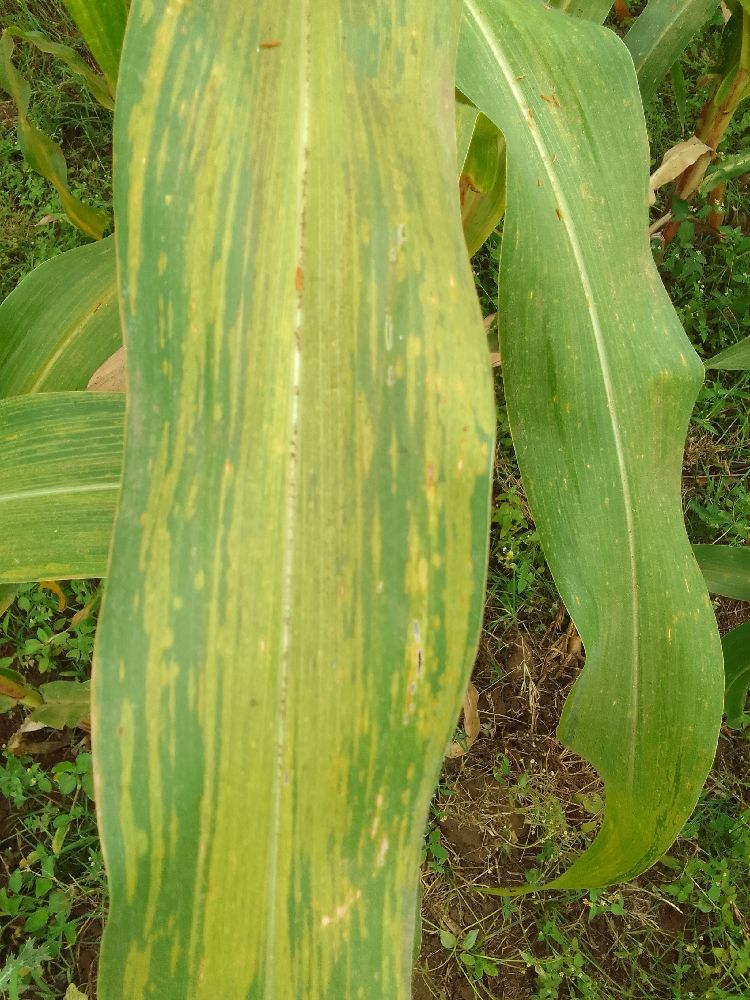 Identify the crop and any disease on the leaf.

maize, maize lethal necrosis
